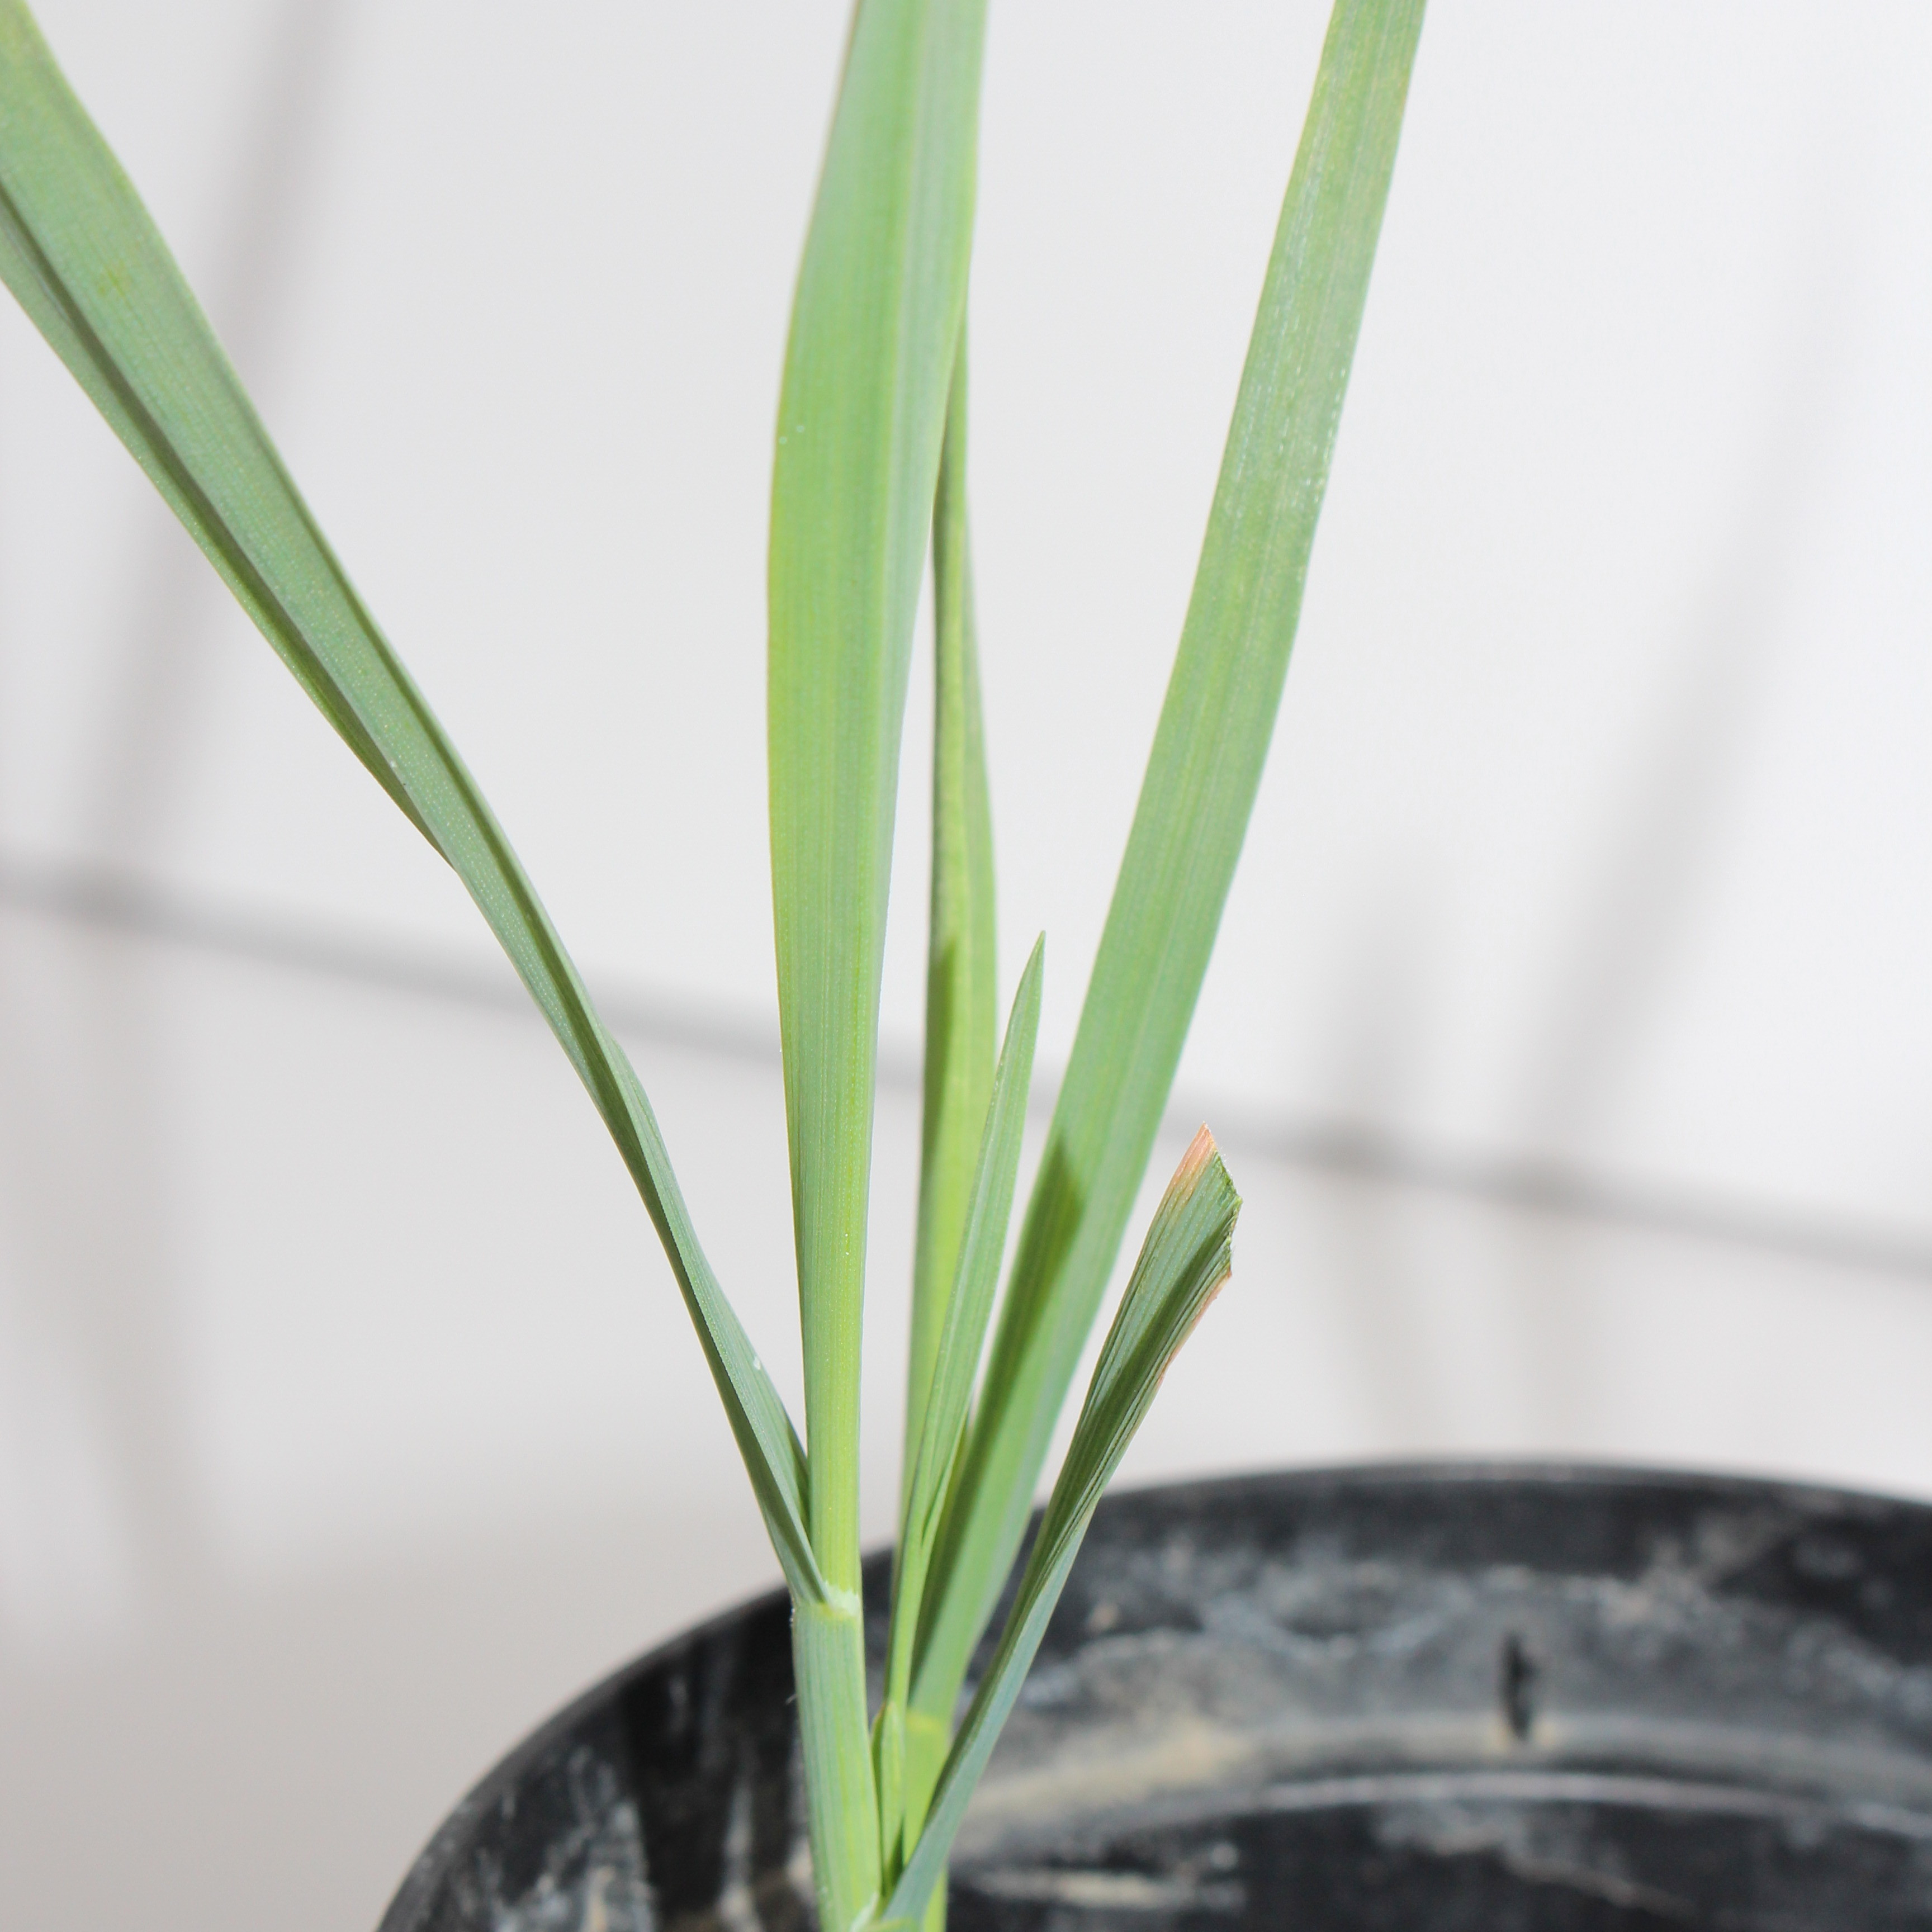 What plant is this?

Avena sterilis
